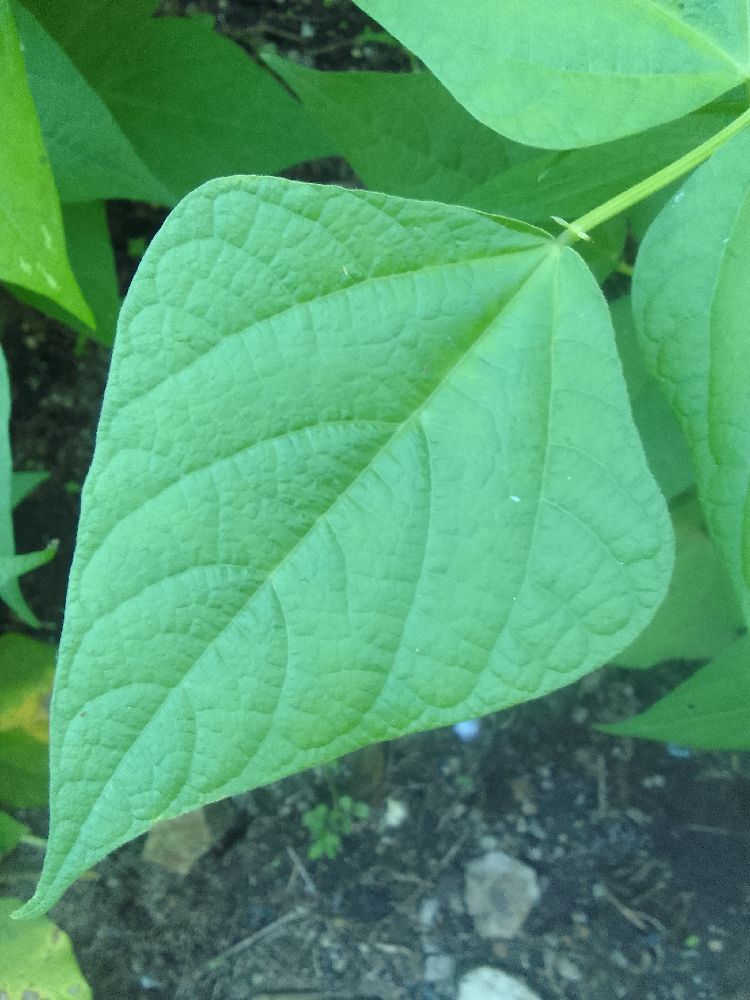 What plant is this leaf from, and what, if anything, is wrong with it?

common bean, healthy
